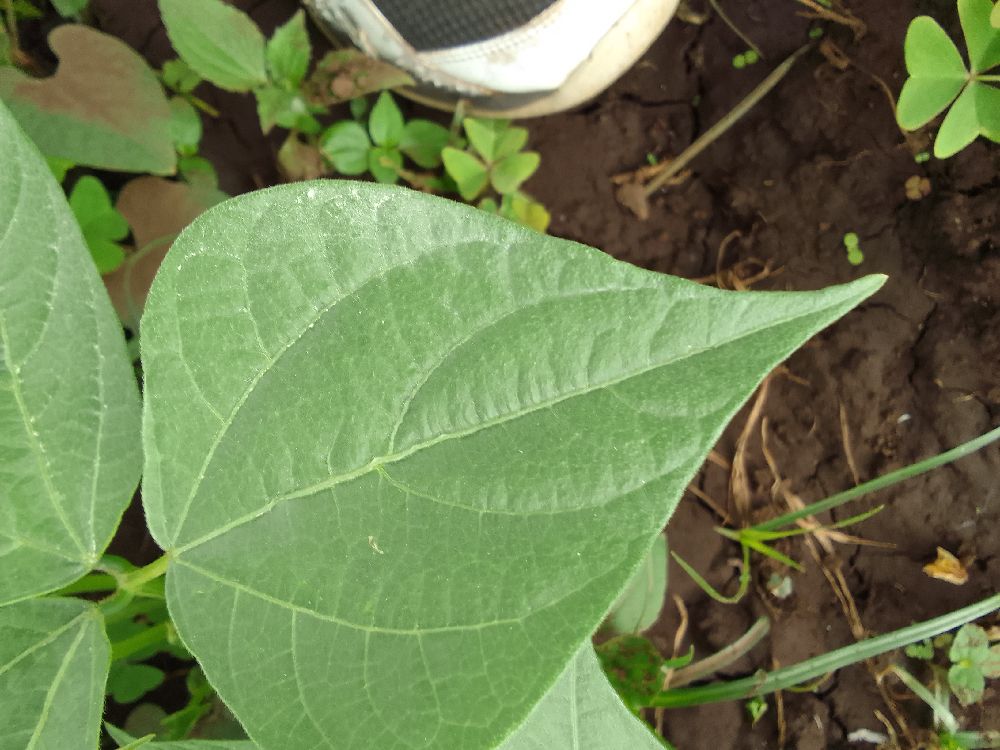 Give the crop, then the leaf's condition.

common bean, healthy
